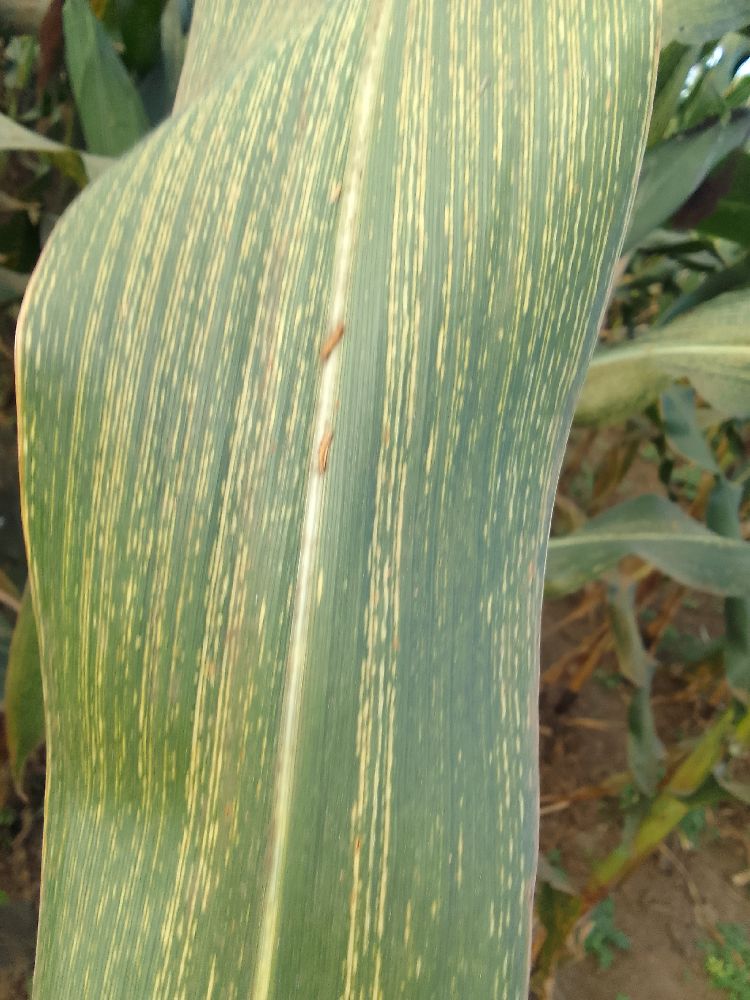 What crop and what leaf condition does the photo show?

maize, maize streak virus
